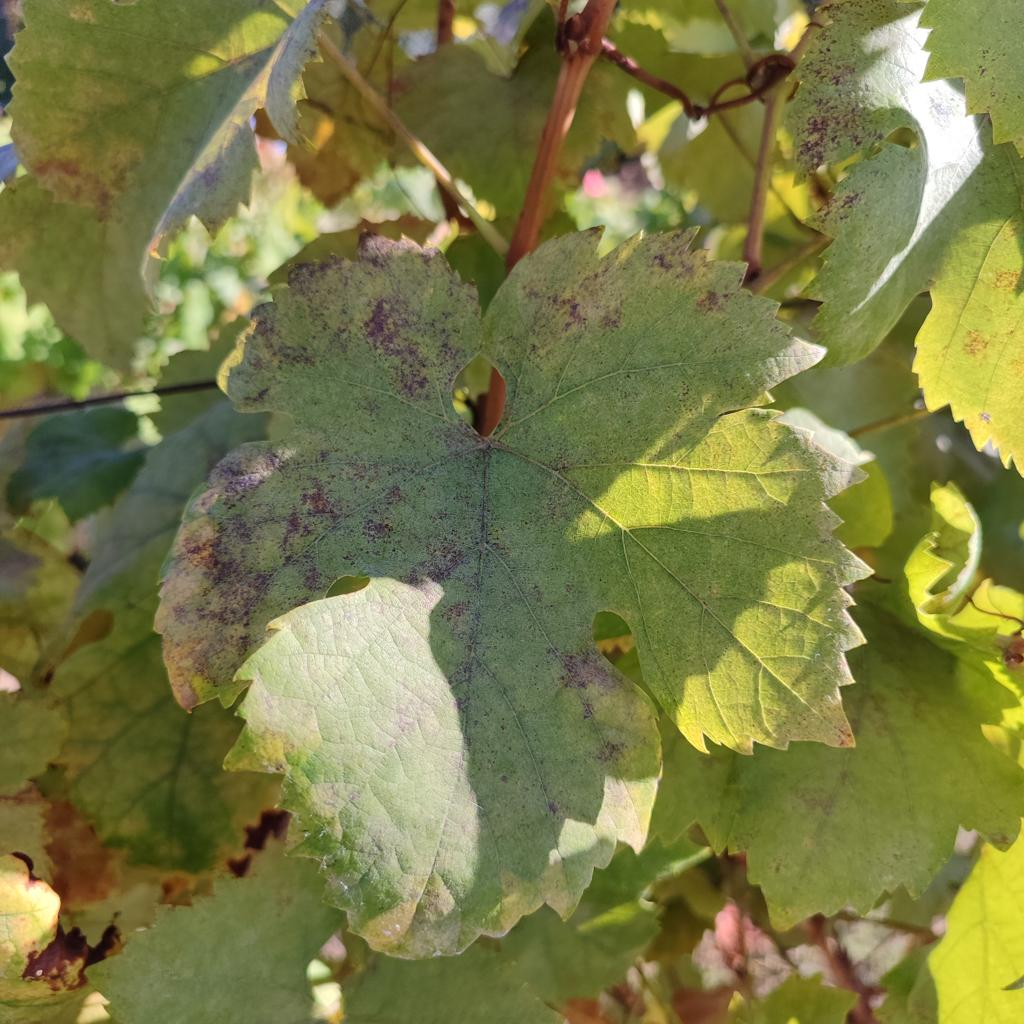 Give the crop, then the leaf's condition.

grapevine, powdery mildew
